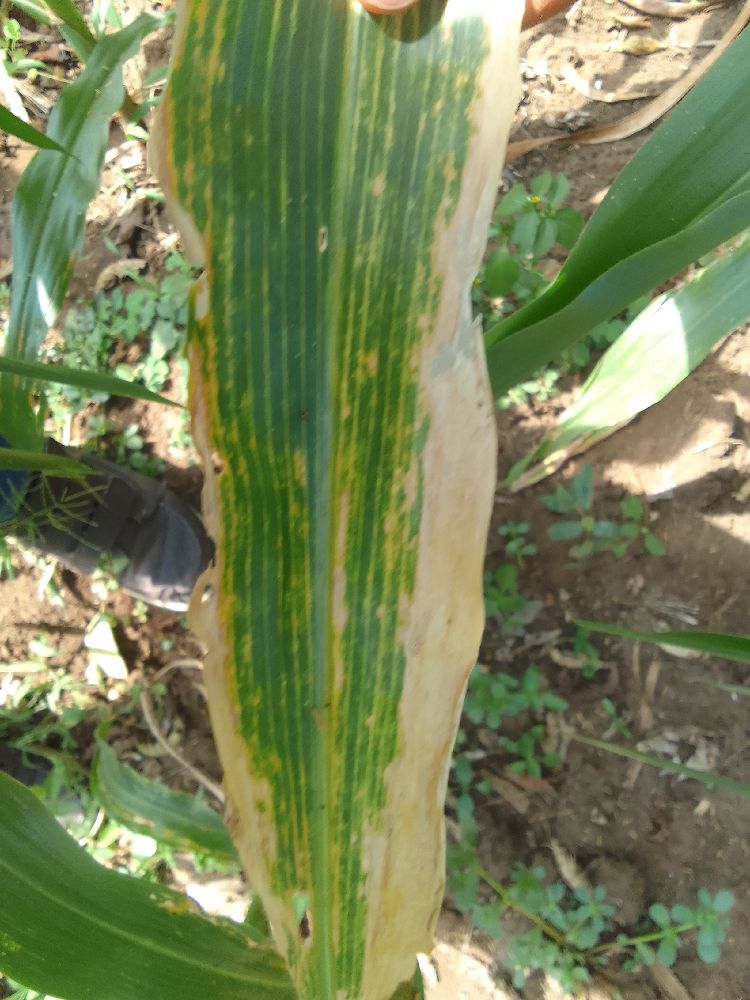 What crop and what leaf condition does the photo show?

maize, maize lethal necrosis
